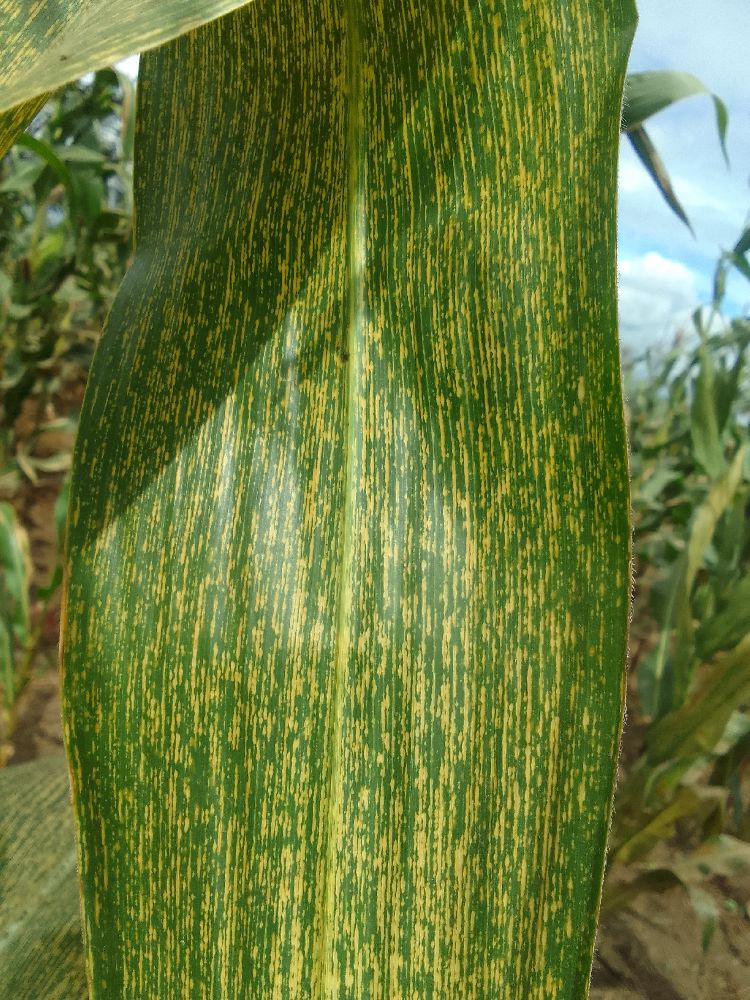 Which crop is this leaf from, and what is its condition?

maize, maize streak virus
